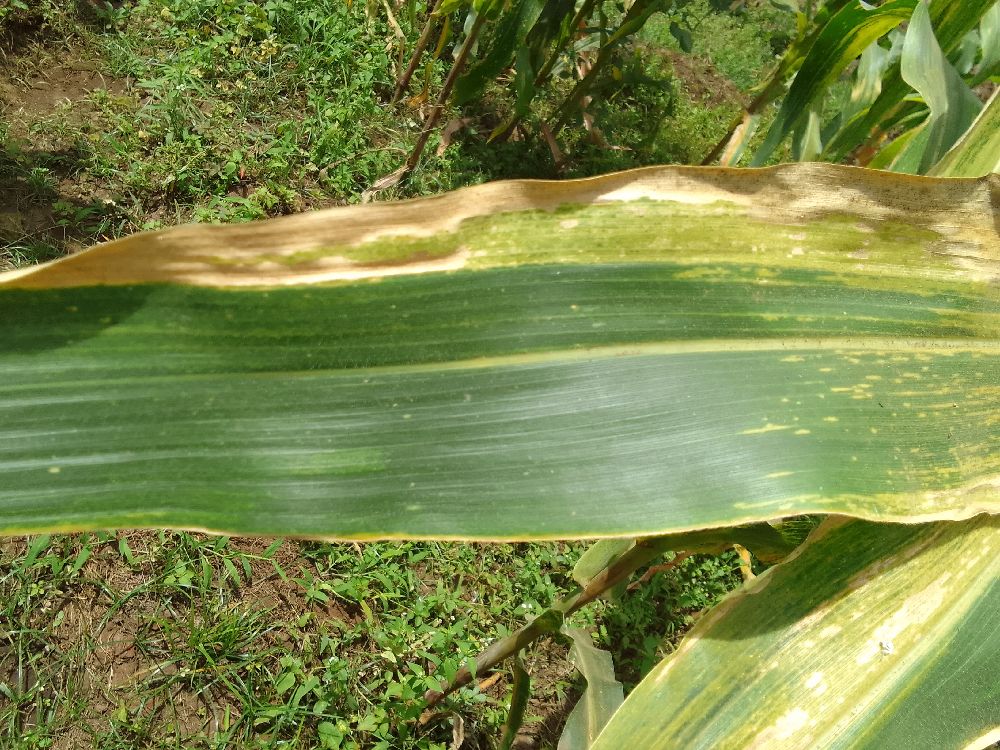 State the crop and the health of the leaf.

maize, maize lethal necrosis
